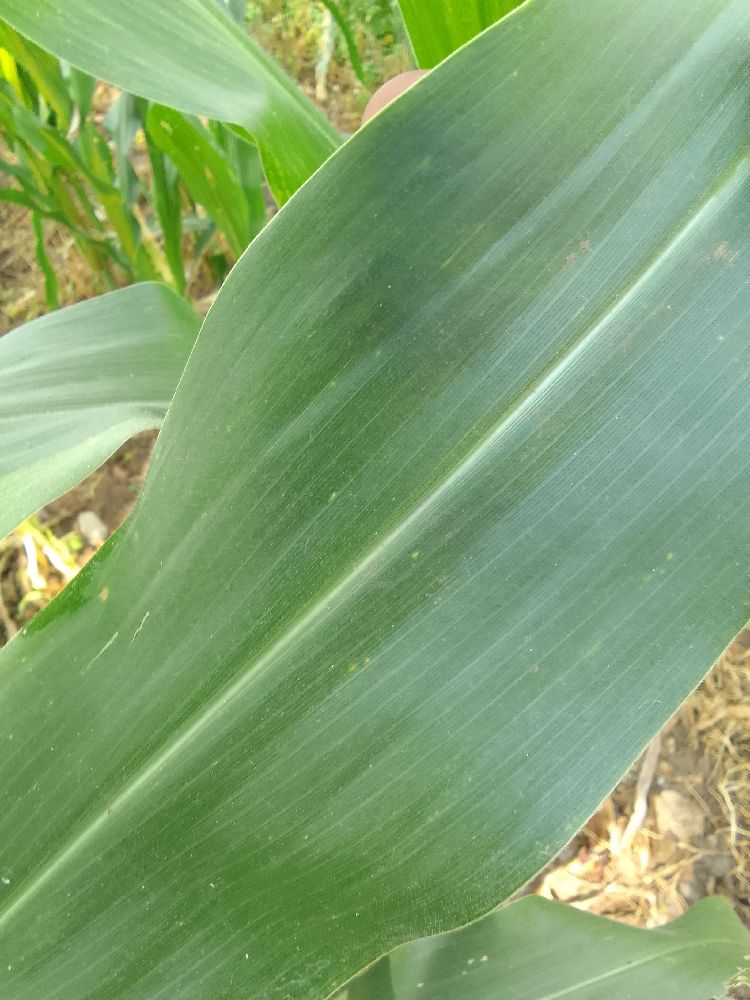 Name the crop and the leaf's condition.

maize, healthy
